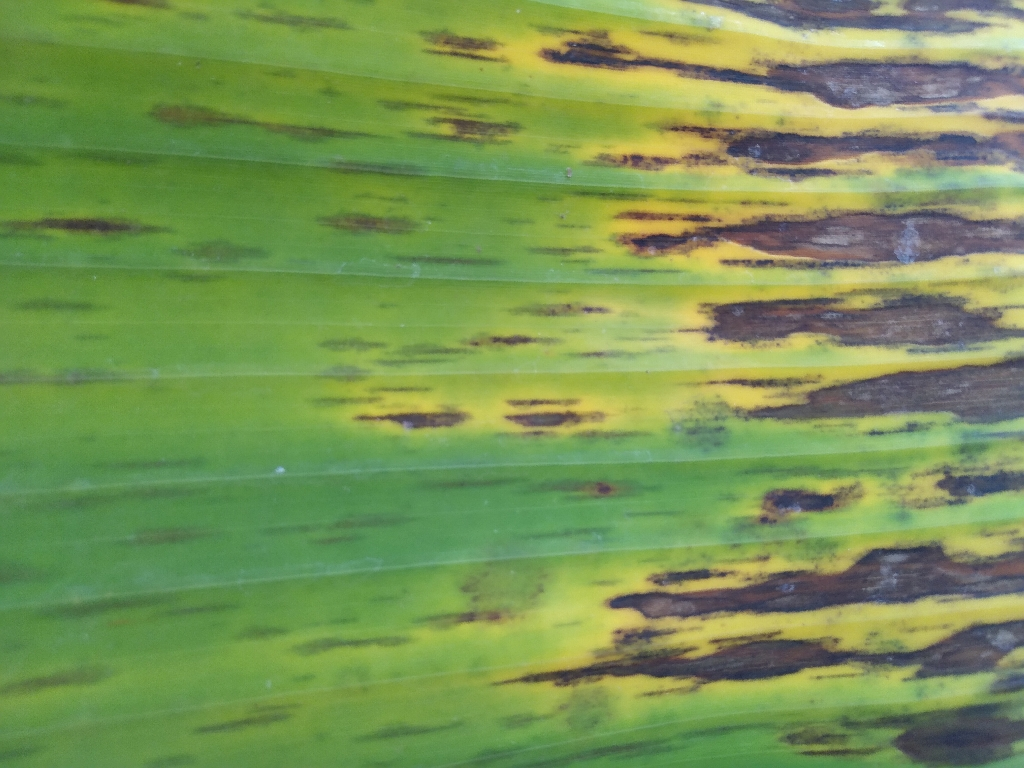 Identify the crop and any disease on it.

banana, black sigatoka
